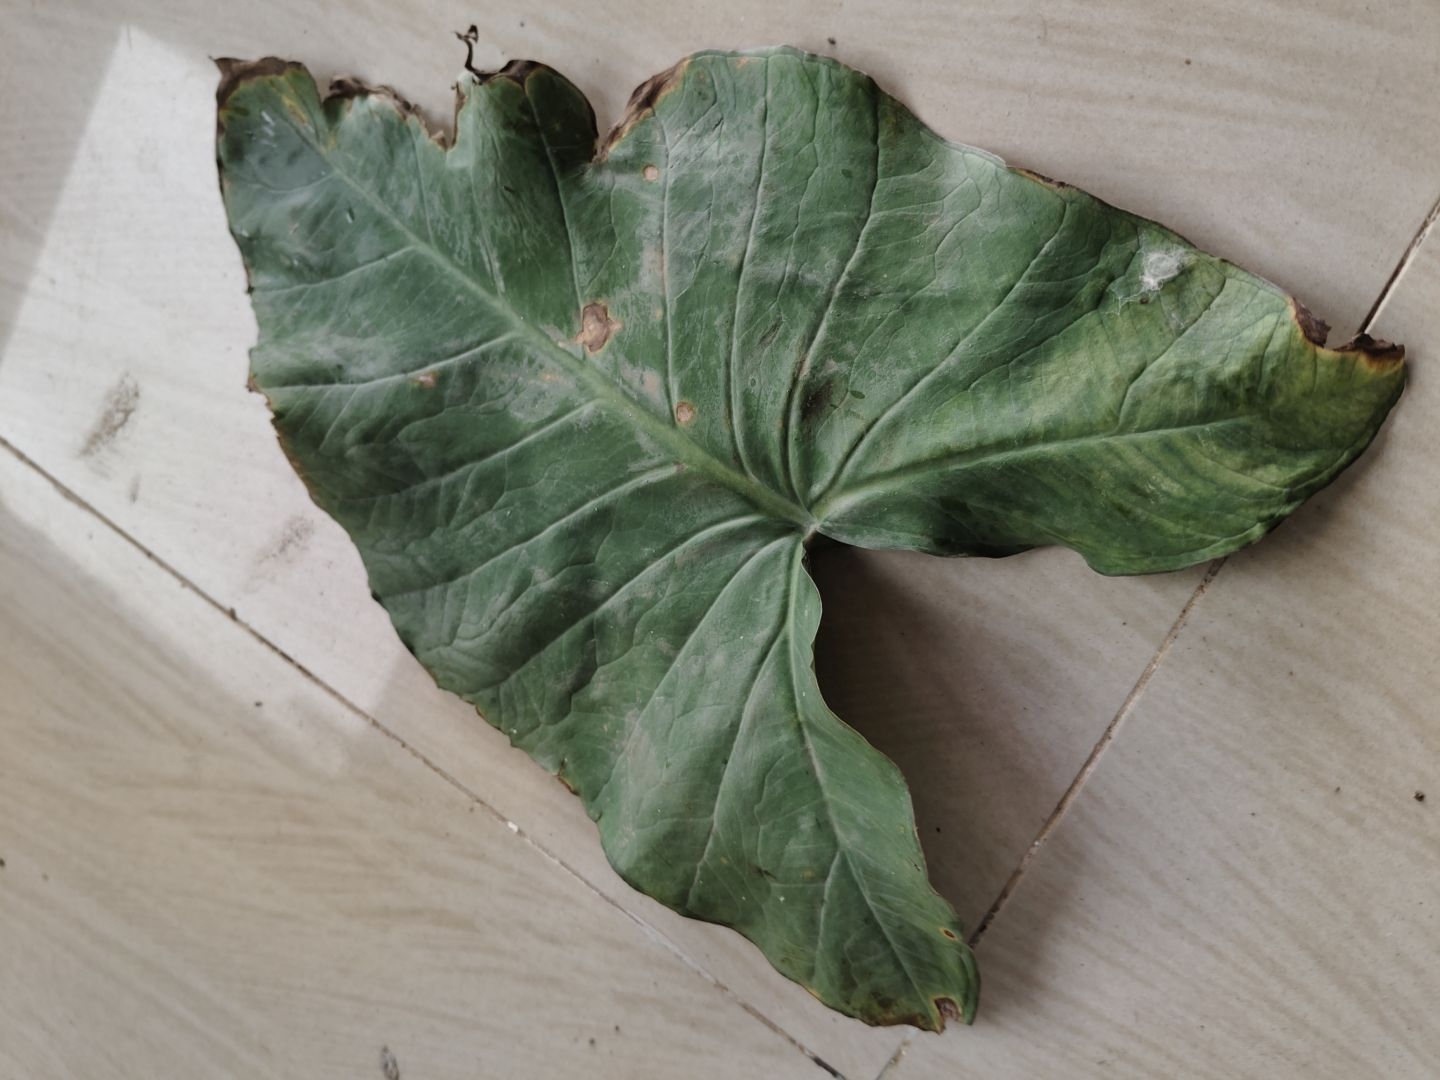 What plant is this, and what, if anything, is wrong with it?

taro, leaf blight
